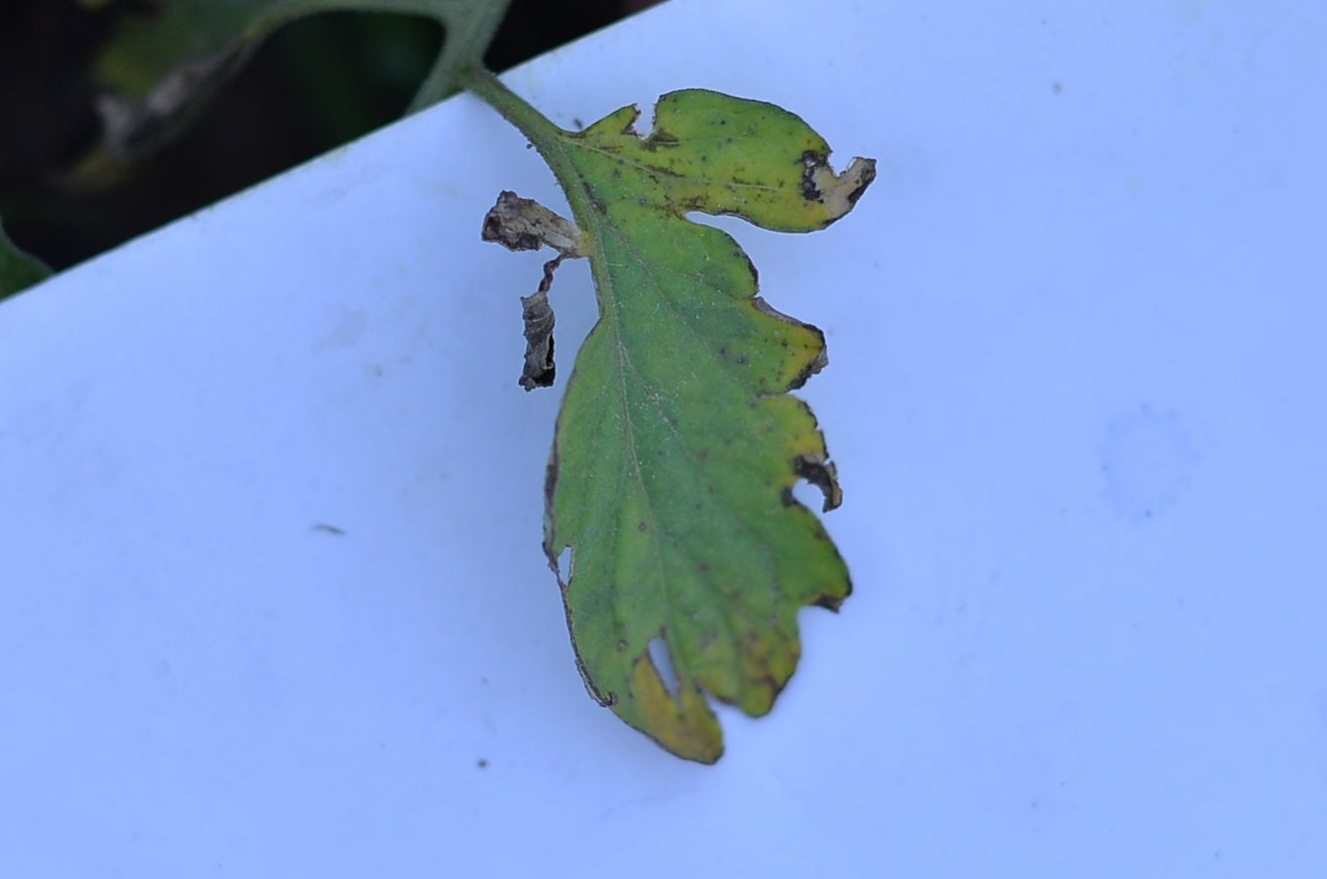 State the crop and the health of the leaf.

tomato, infected
